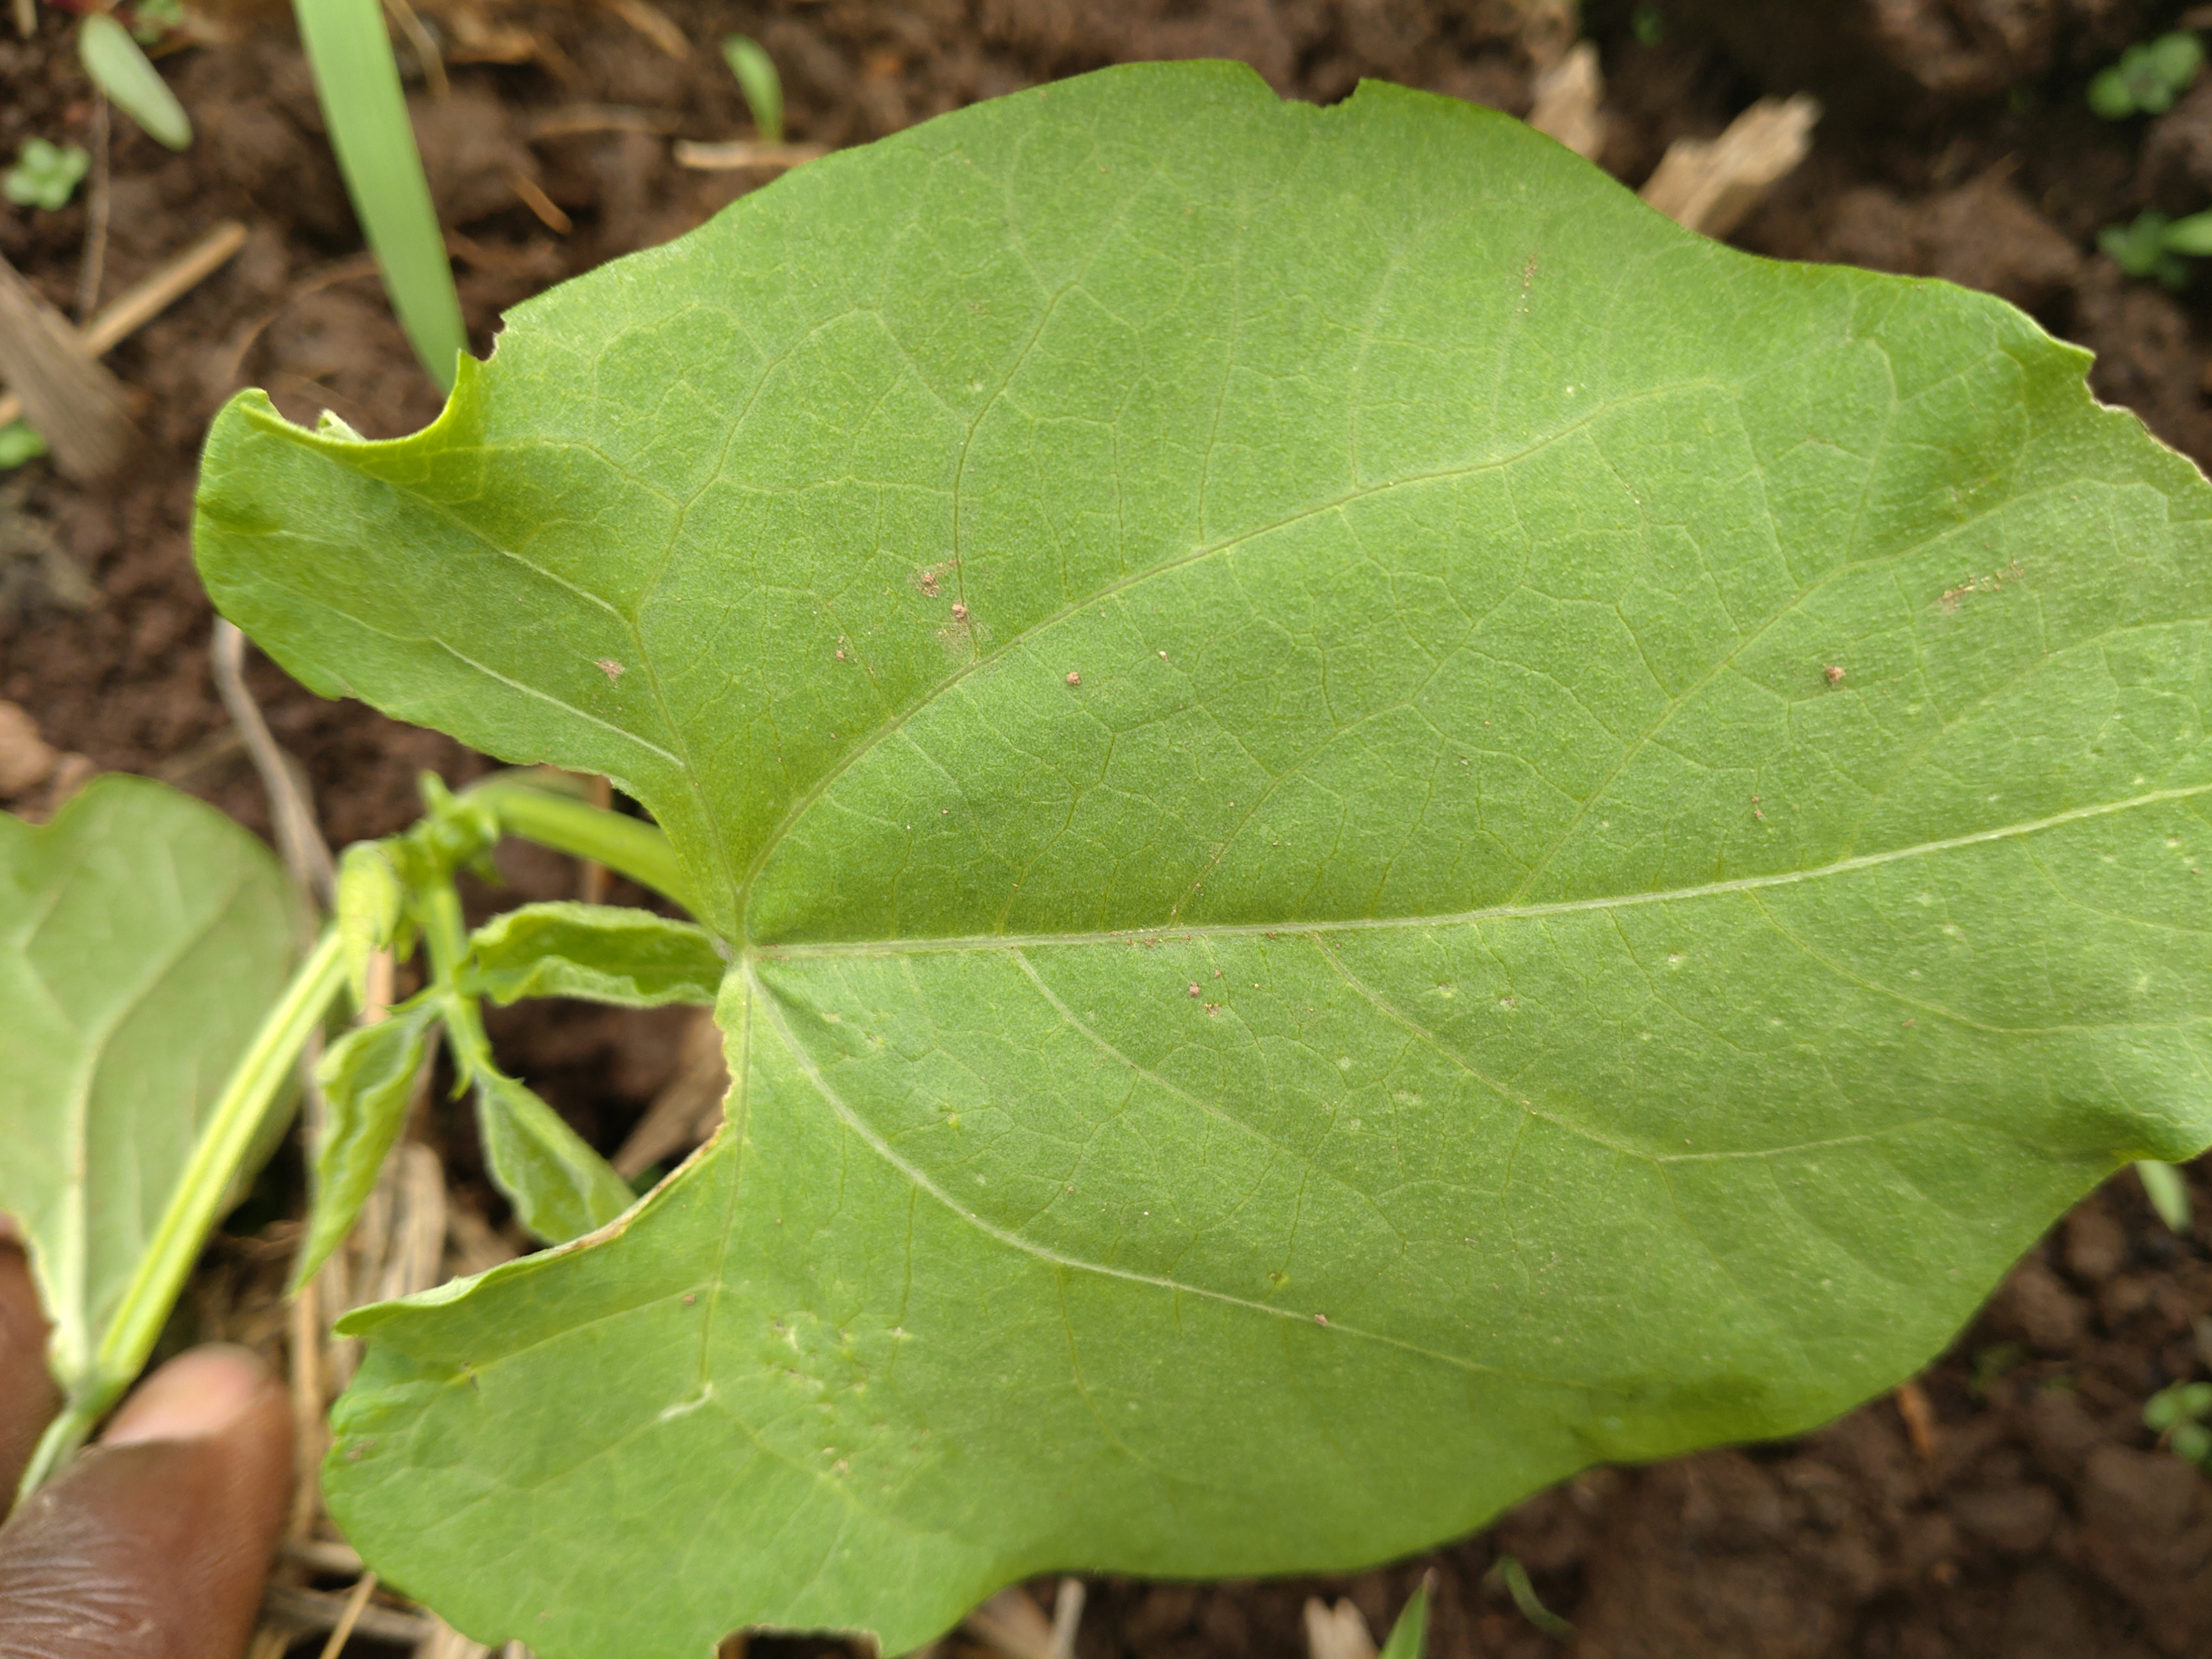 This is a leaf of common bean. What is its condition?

healthy
